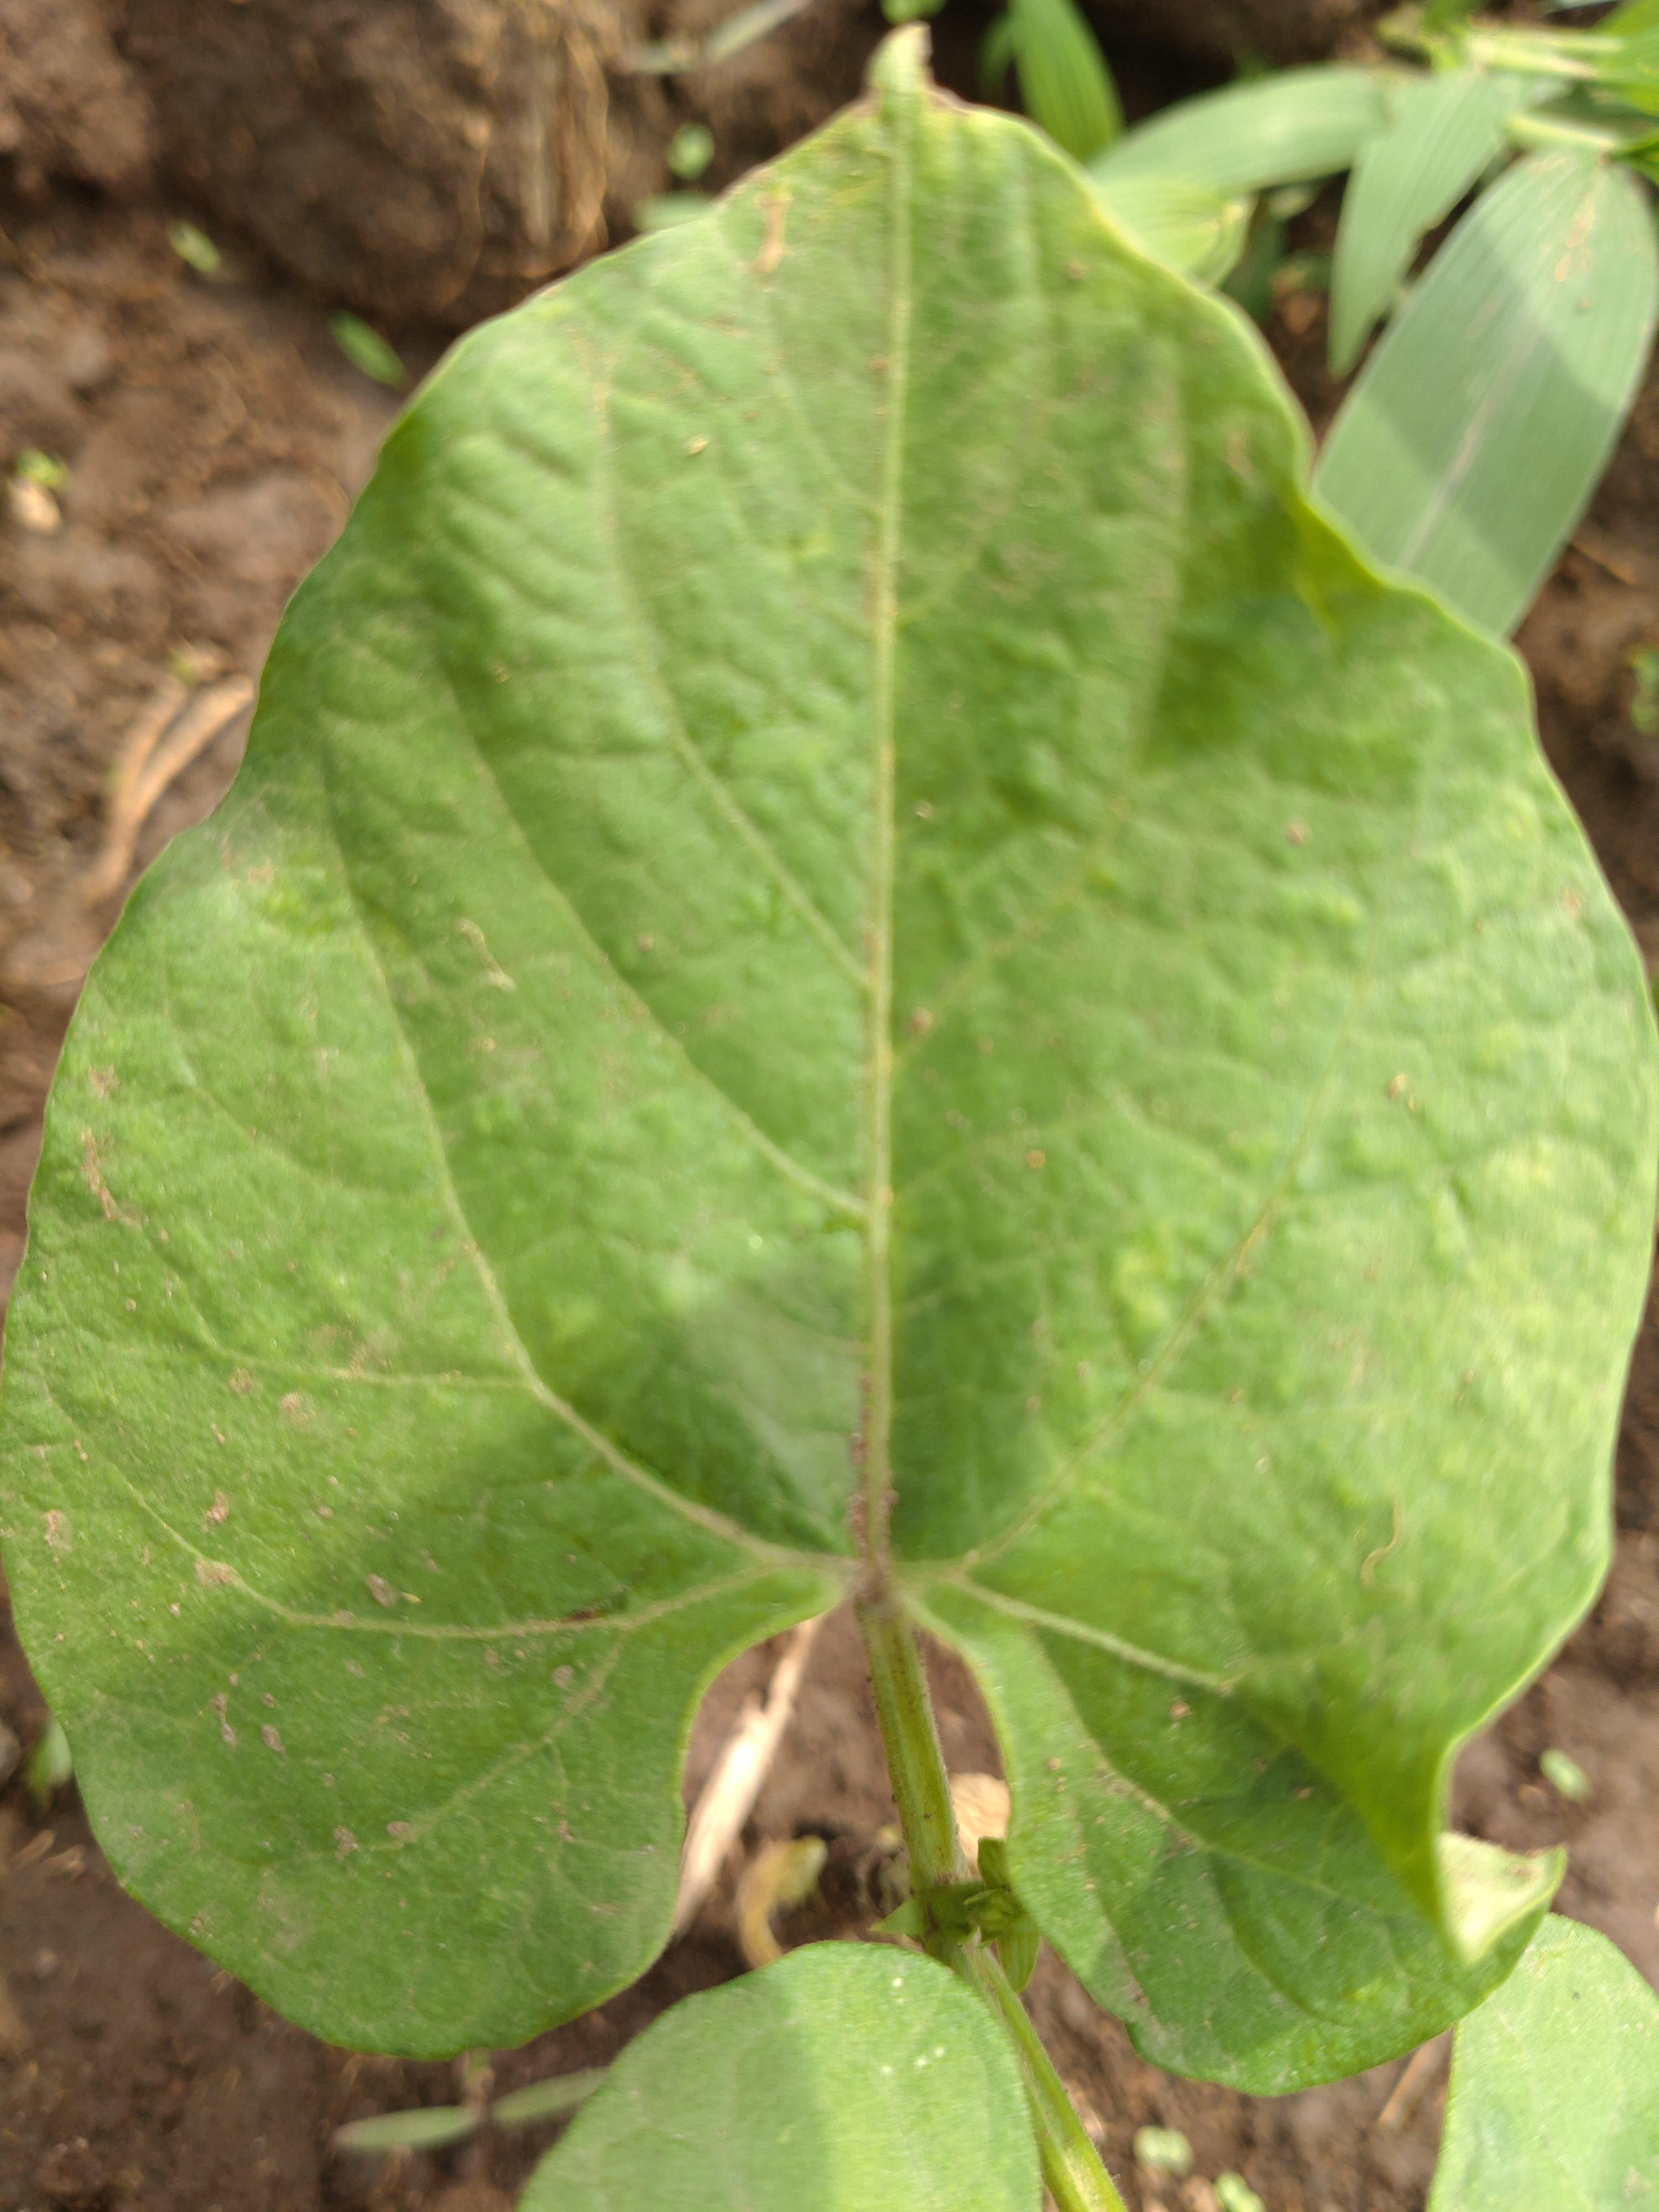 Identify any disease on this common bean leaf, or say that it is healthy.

healthy
